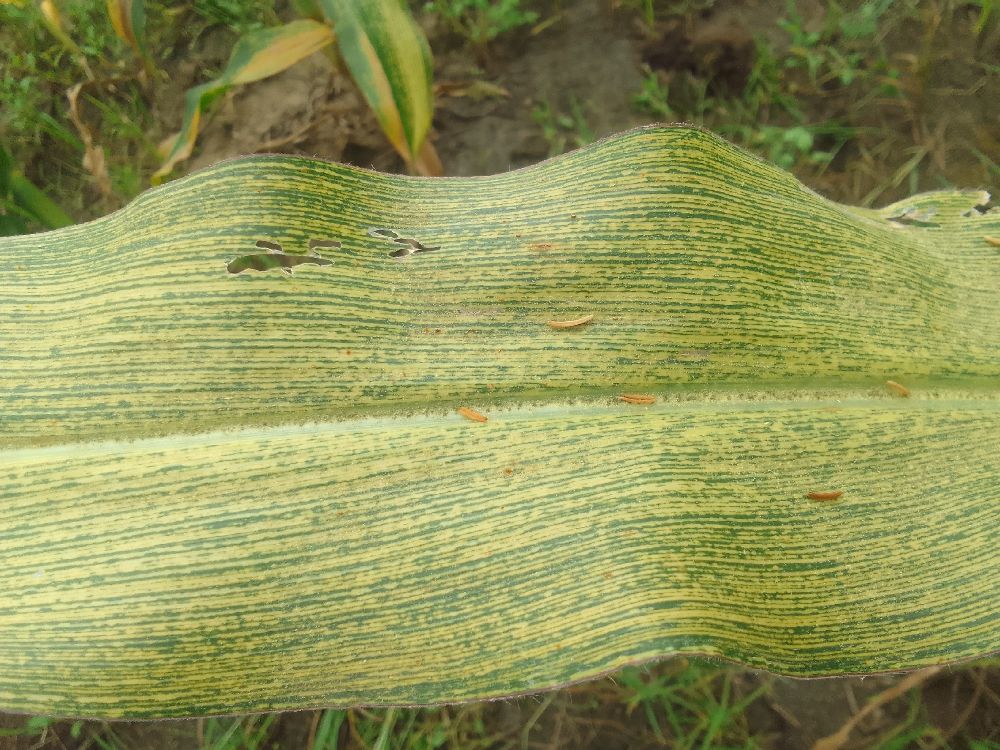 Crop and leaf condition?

maize, maize streak virus
